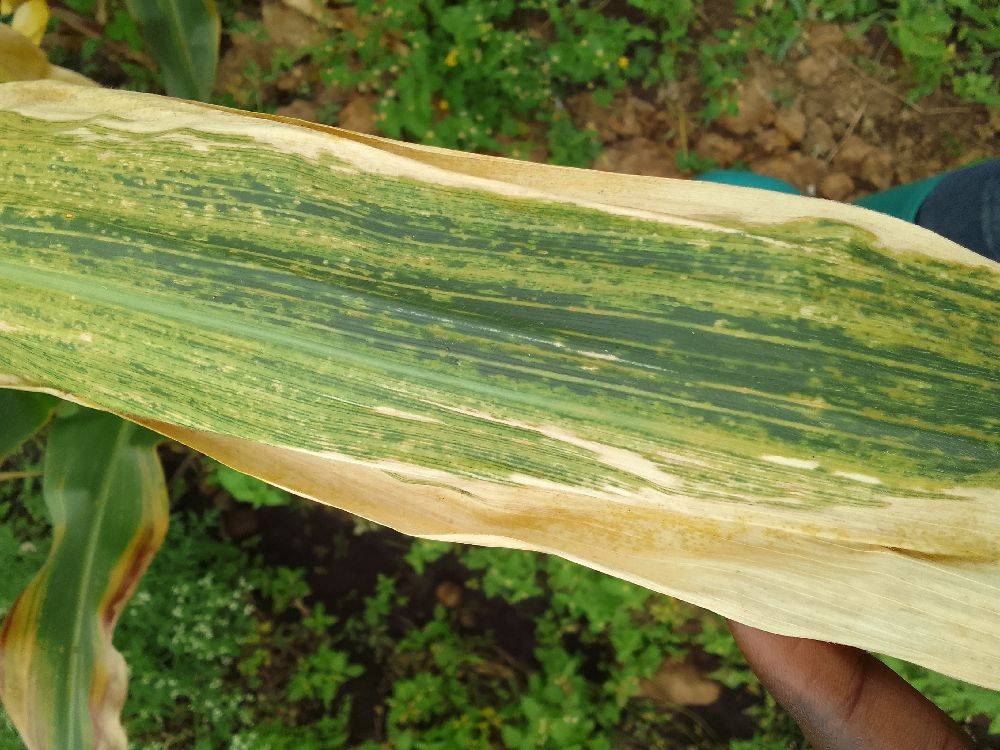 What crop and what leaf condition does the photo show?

maize, maize lethal necrosis
